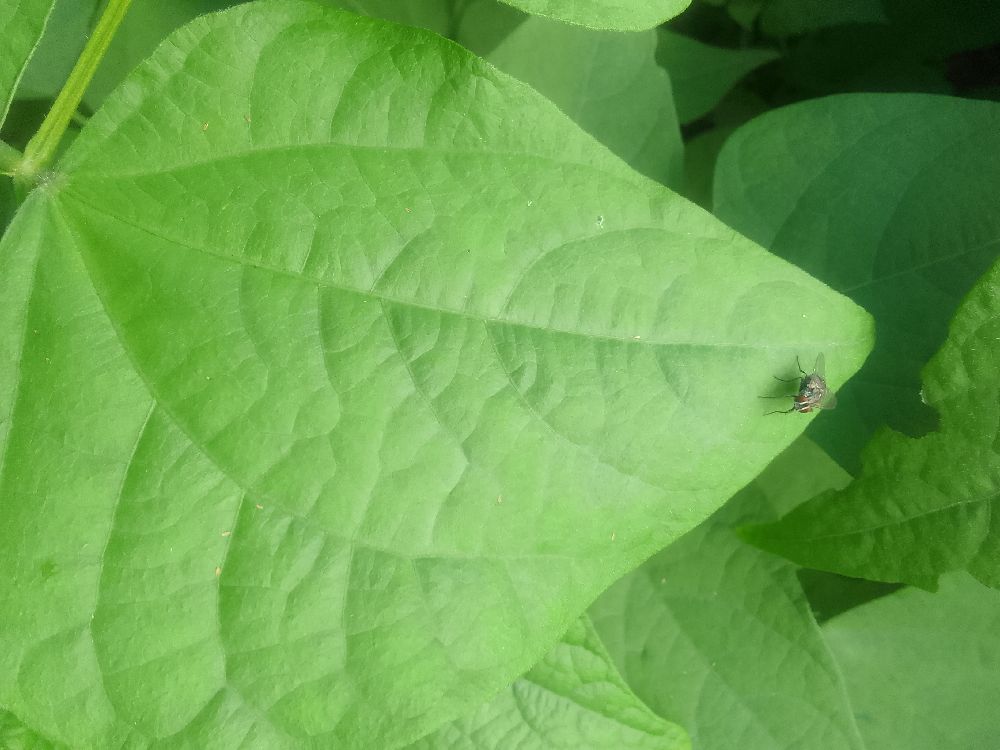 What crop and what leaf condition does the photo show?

common bean, healthy
